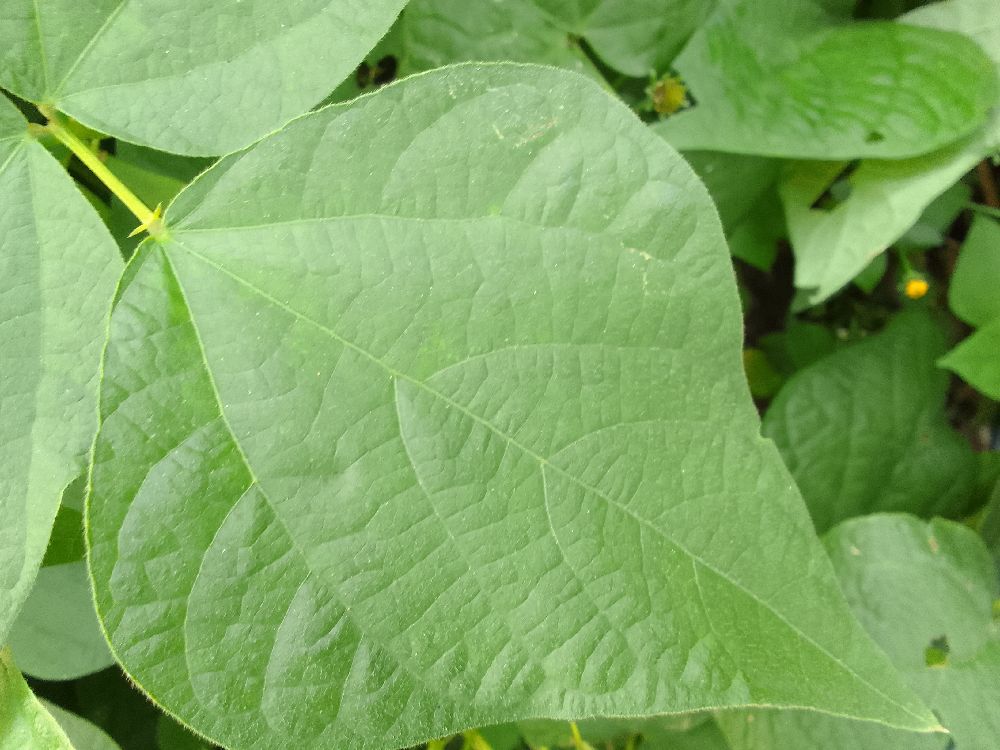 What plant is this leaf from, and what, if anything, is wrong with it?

common bean, healthy
